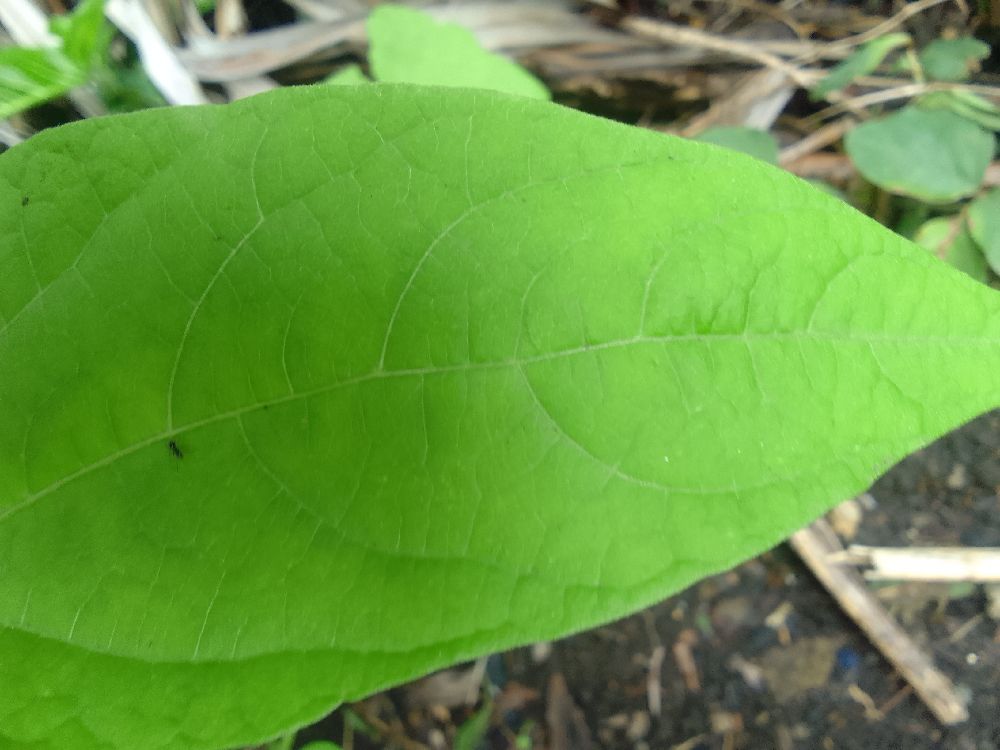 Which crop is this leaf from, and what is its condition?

common bean, healthy
